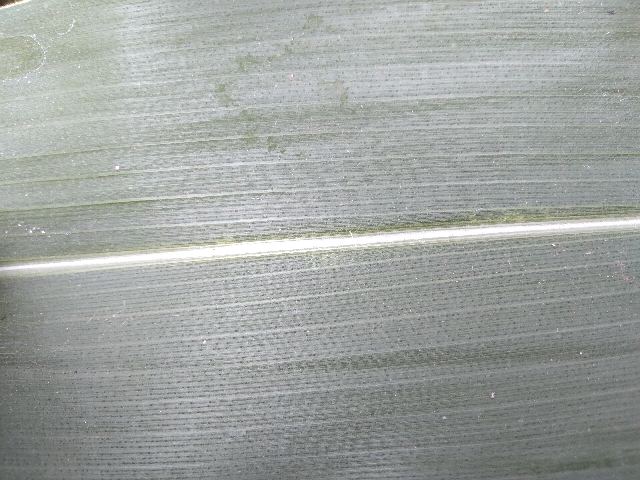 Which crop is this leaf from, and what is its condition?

maize, healthy
